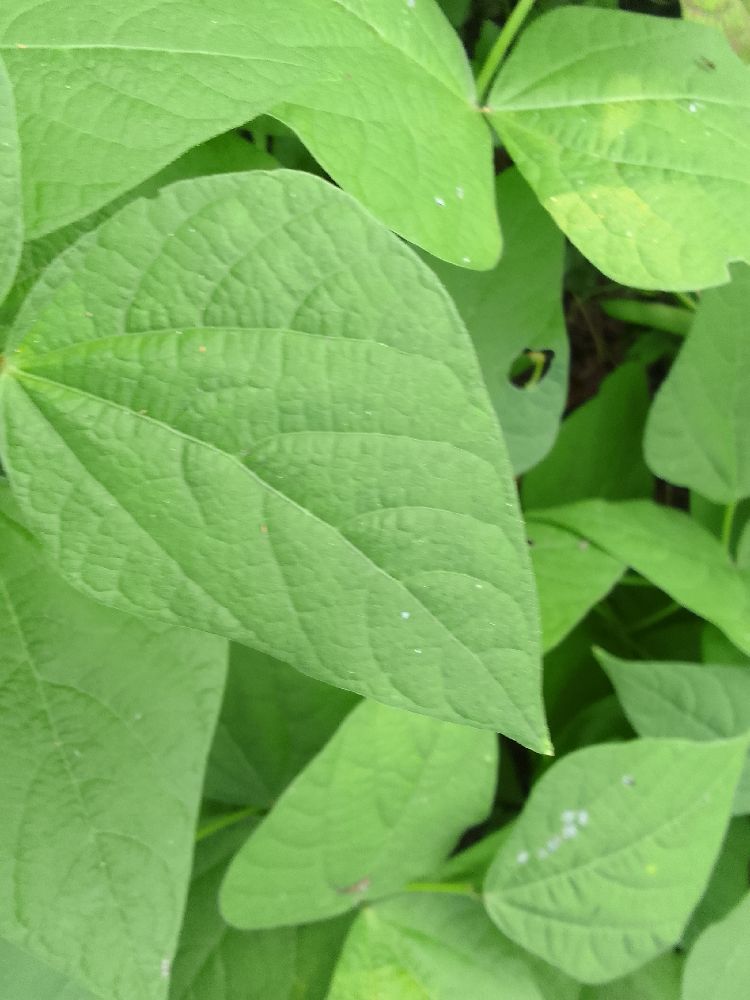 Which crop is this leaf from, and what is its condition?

common bean, healthy
